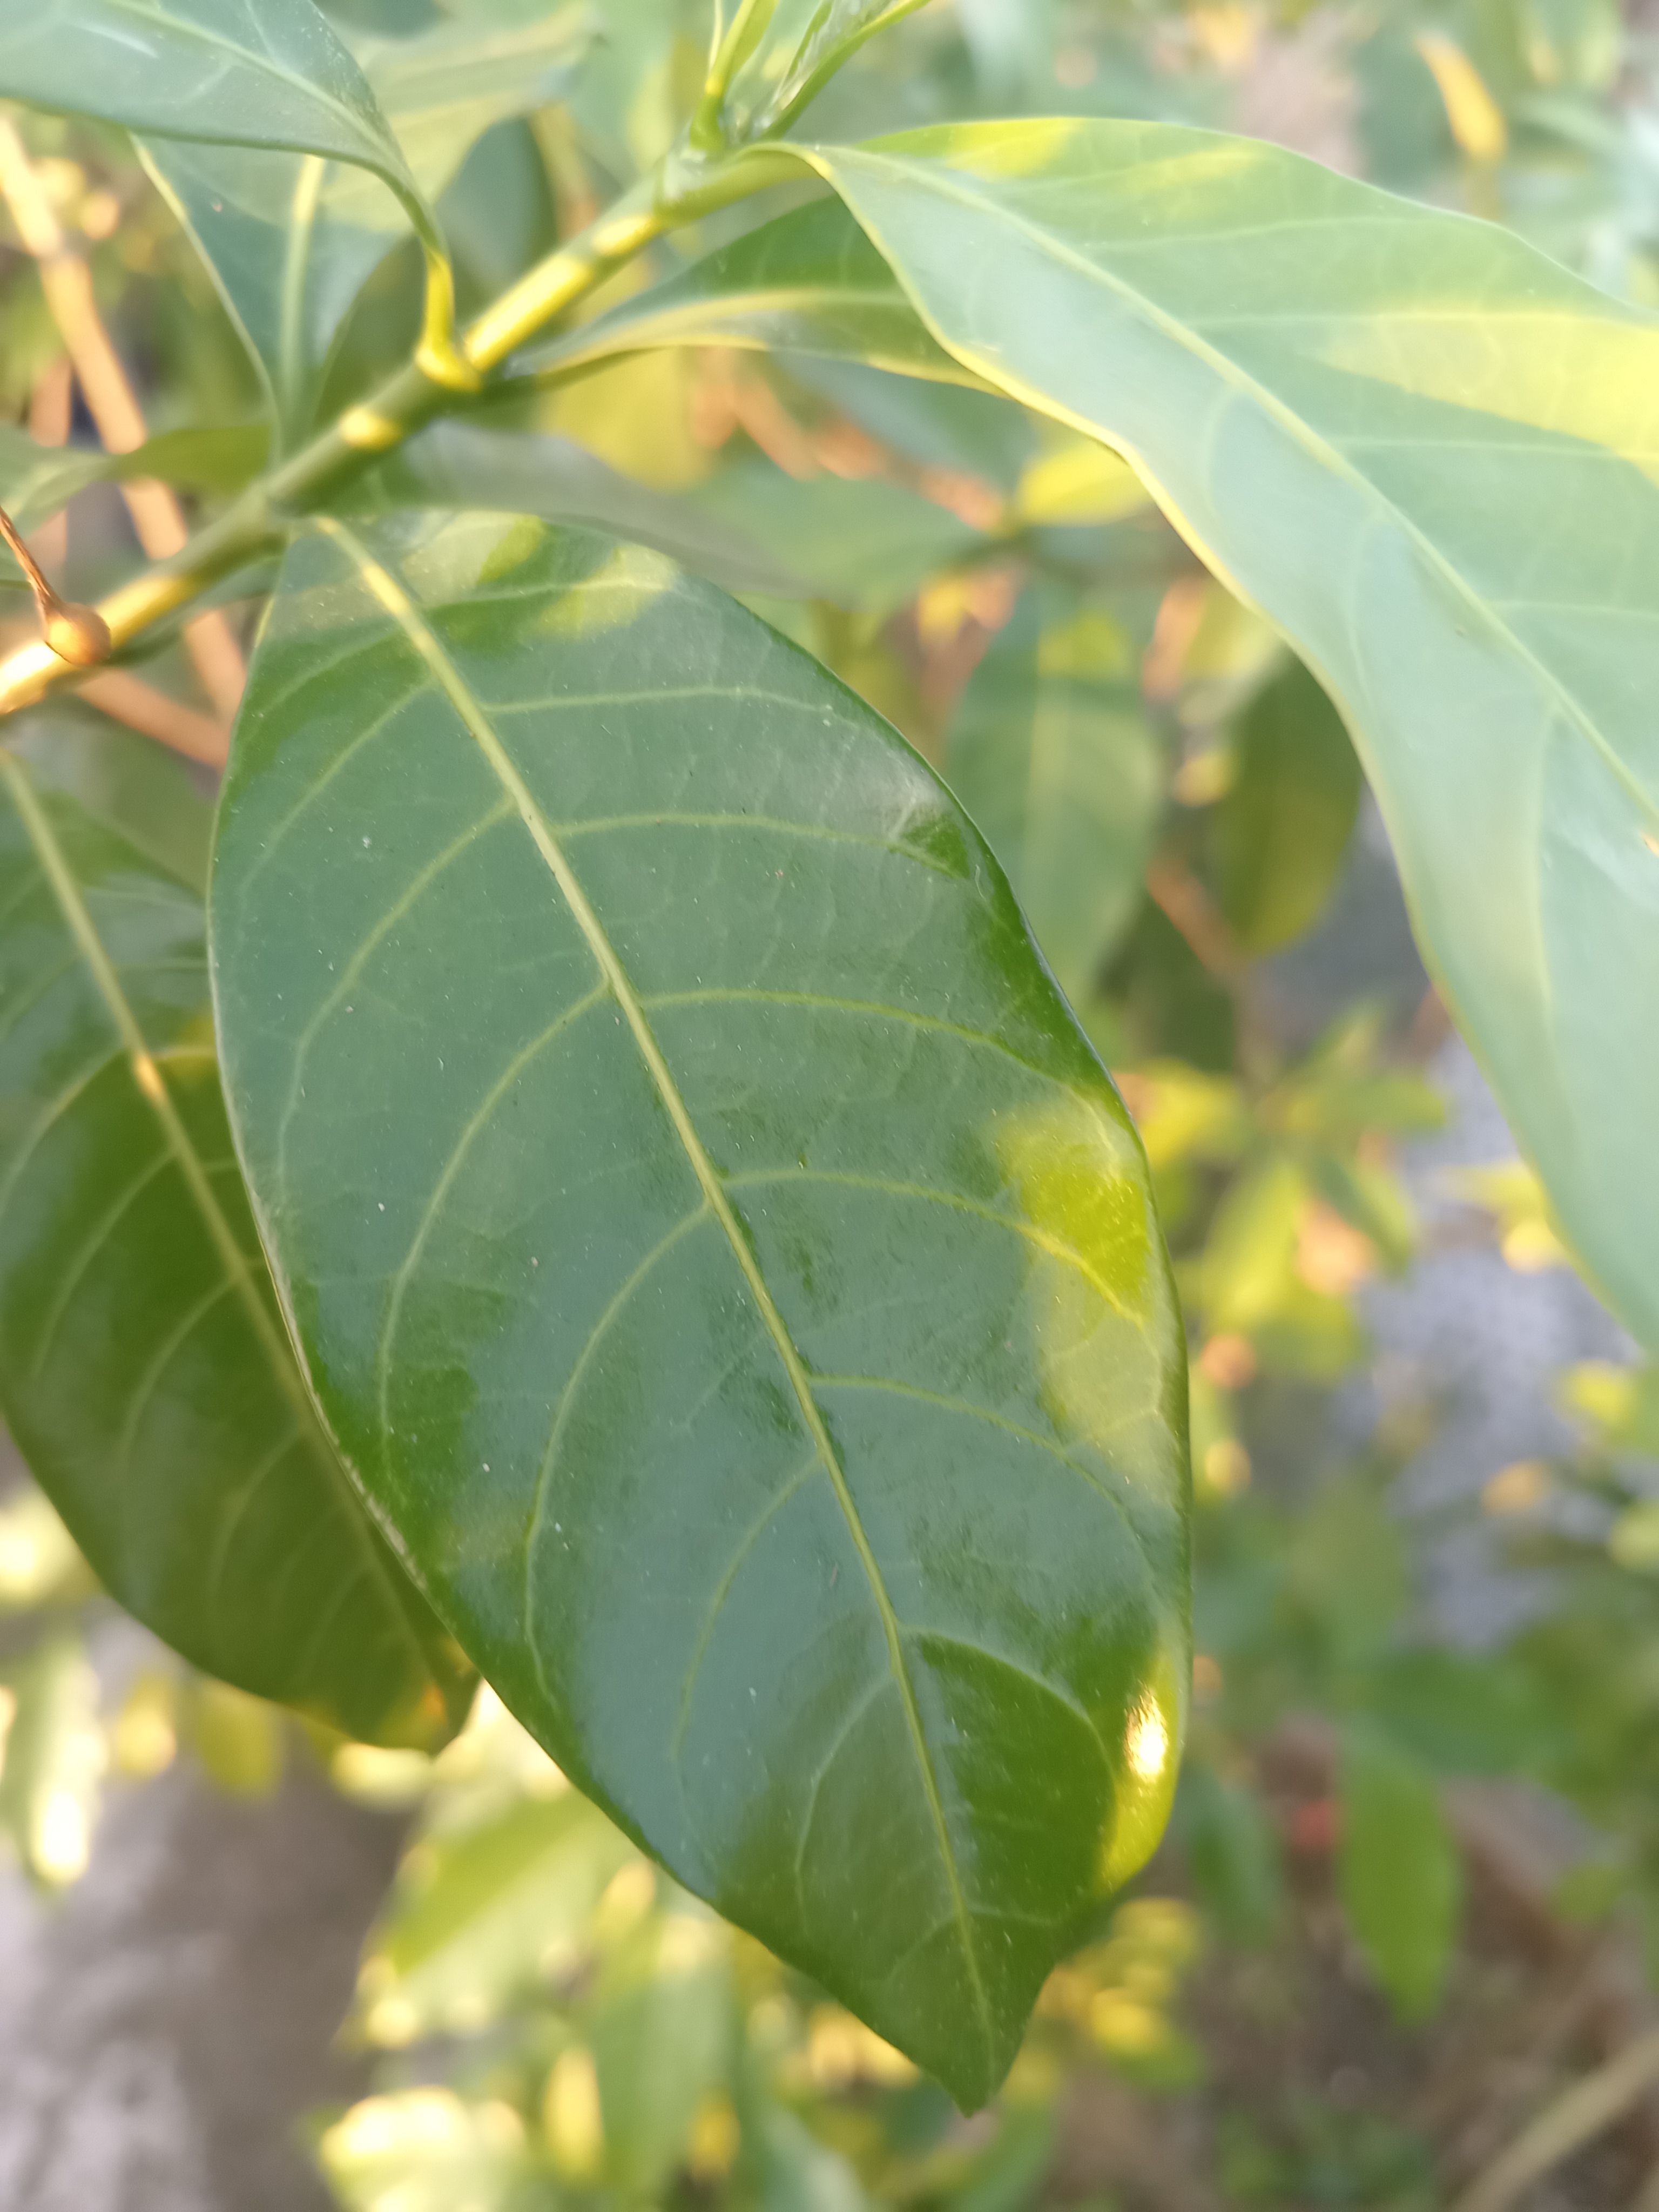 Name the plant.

togor
